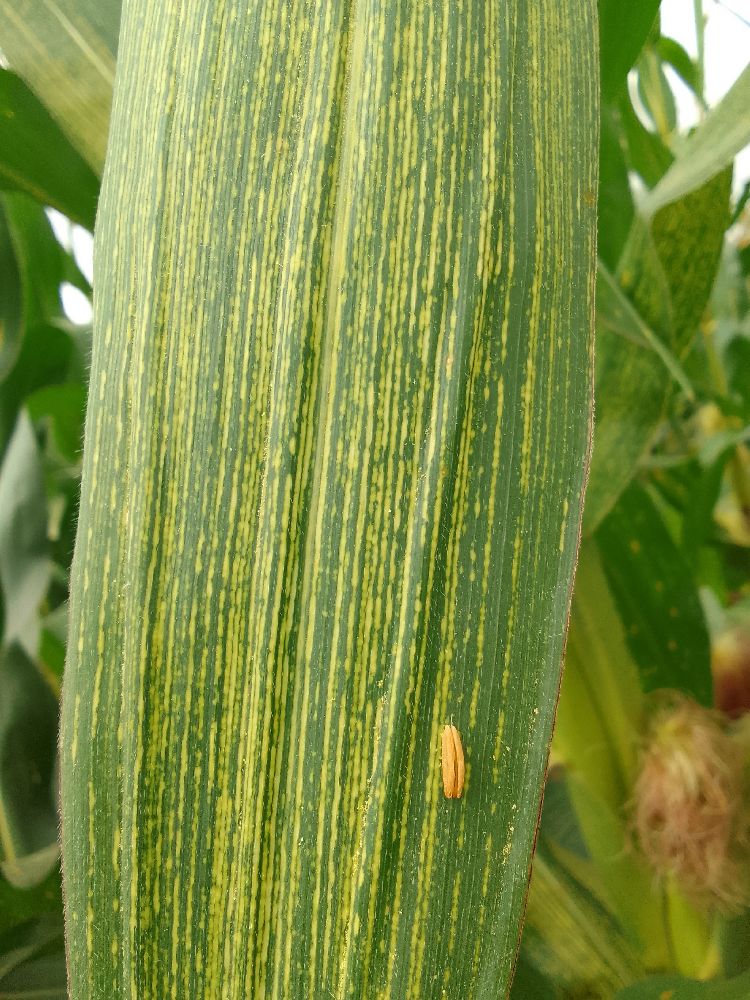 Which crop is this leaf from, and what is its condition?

maize, maize streak virus
